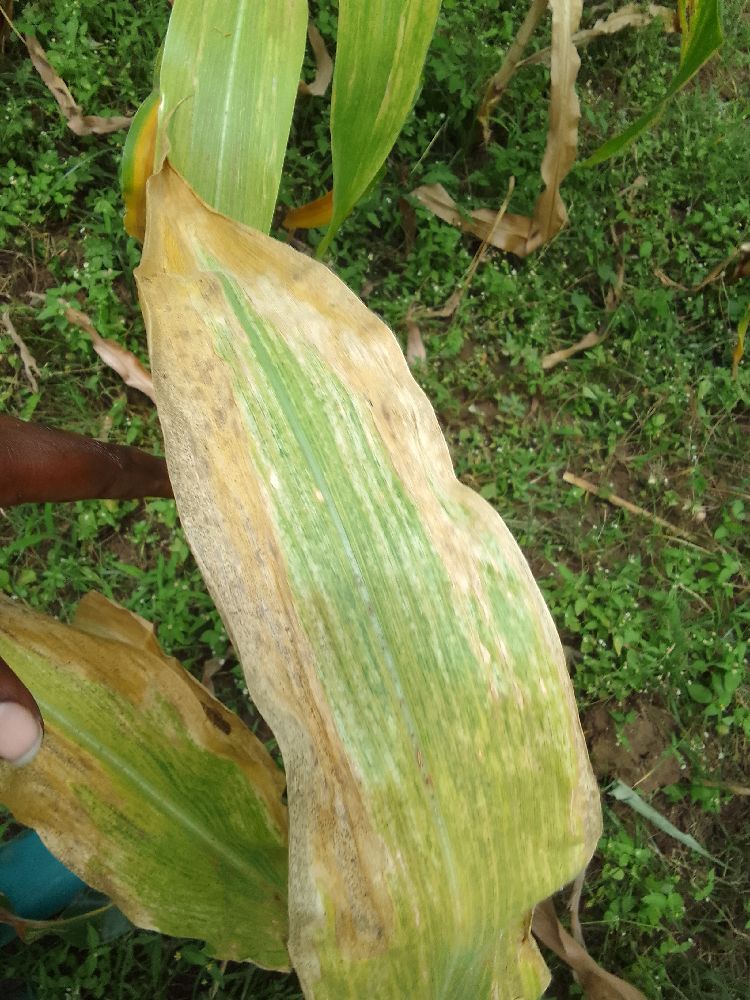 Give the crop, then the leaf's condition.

maize, maize lethal necrosis
